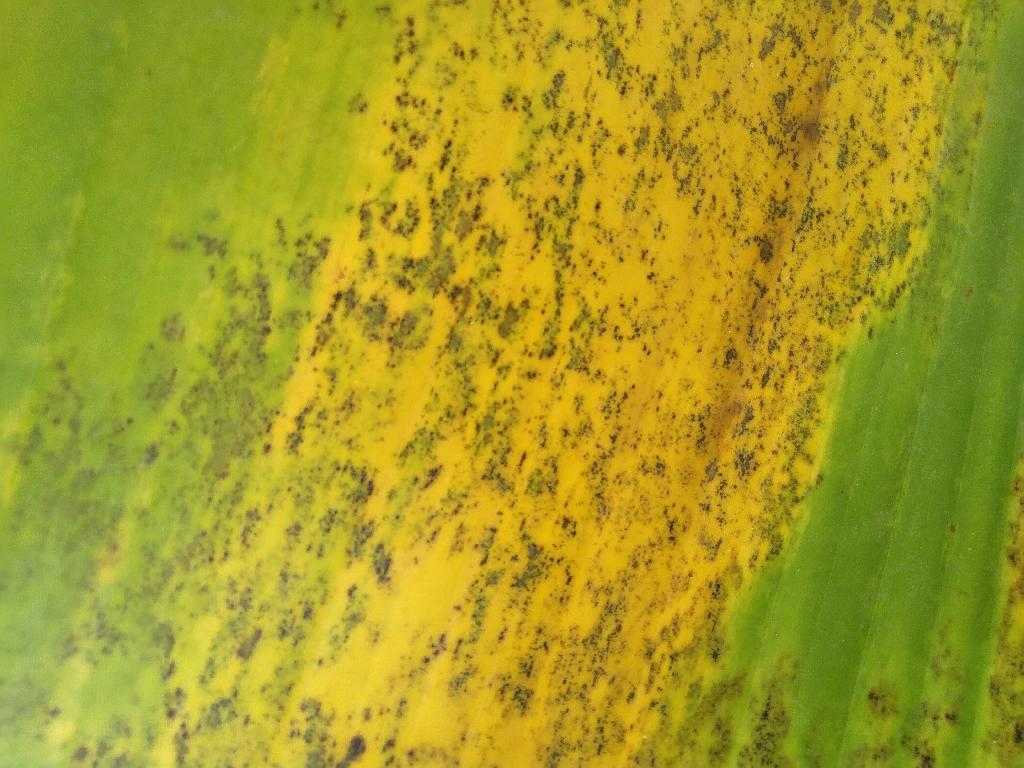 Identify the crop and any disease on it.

banana, black sigatoka
